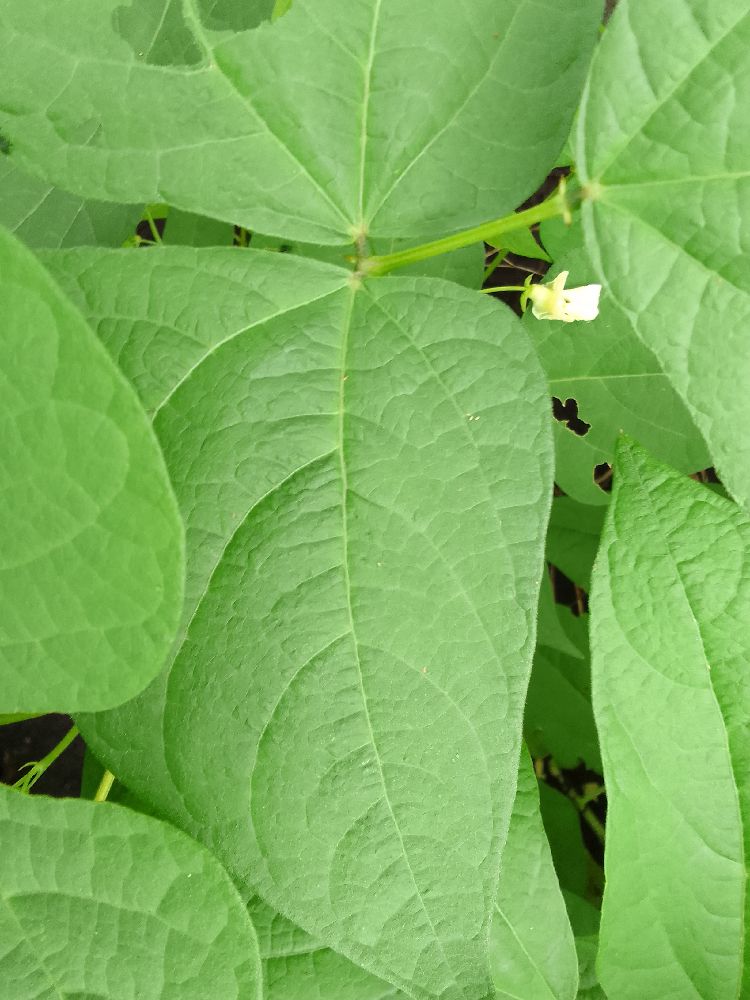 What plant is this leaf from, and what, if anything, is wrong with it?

common bean, healthy
